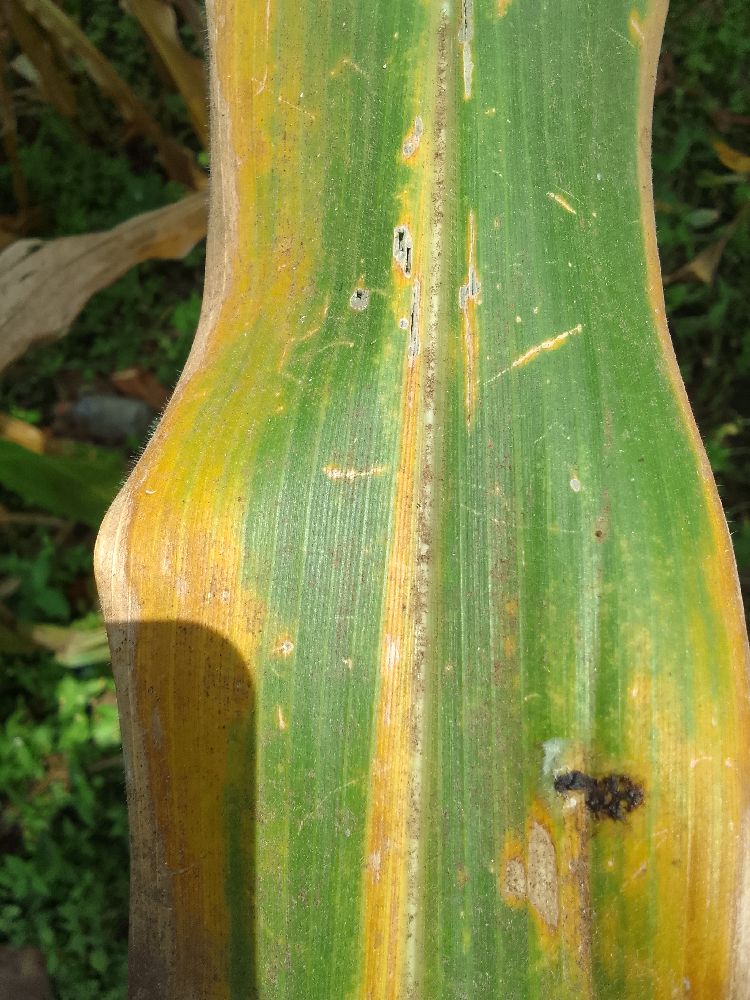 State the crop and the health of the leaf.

maize, maize lethal necrosis
